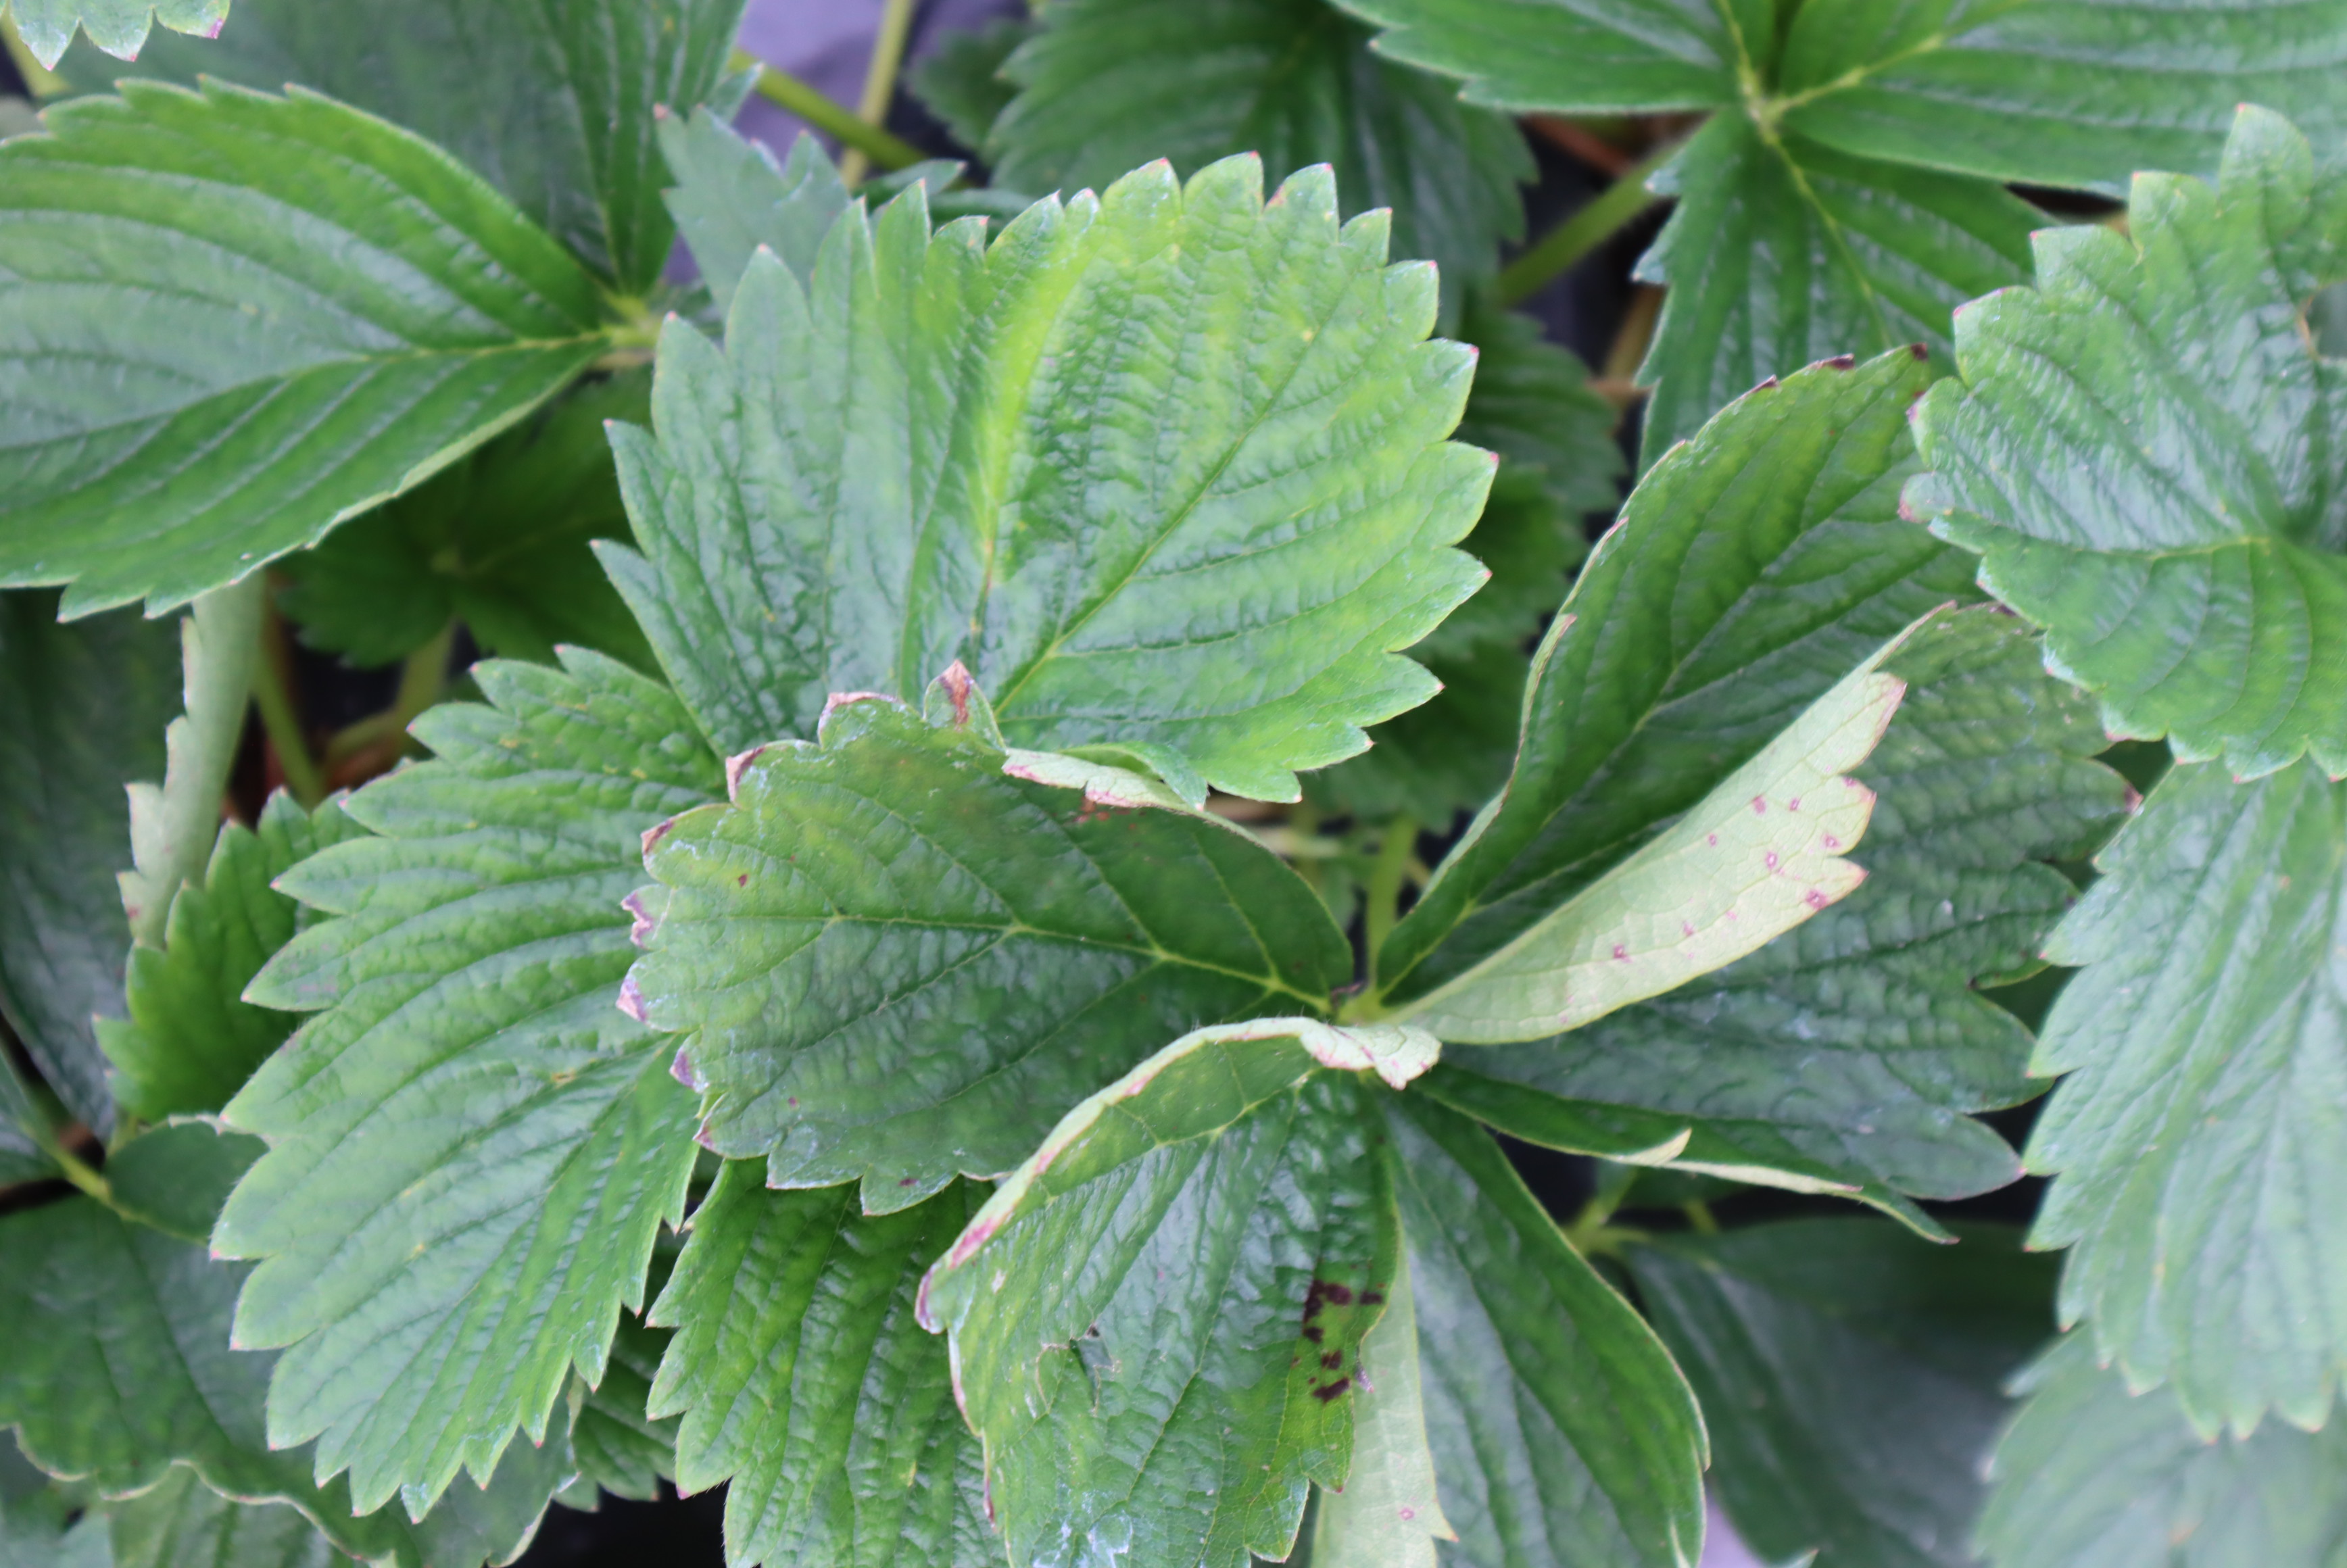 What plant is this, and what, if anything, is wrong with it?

strawberry, healthy
